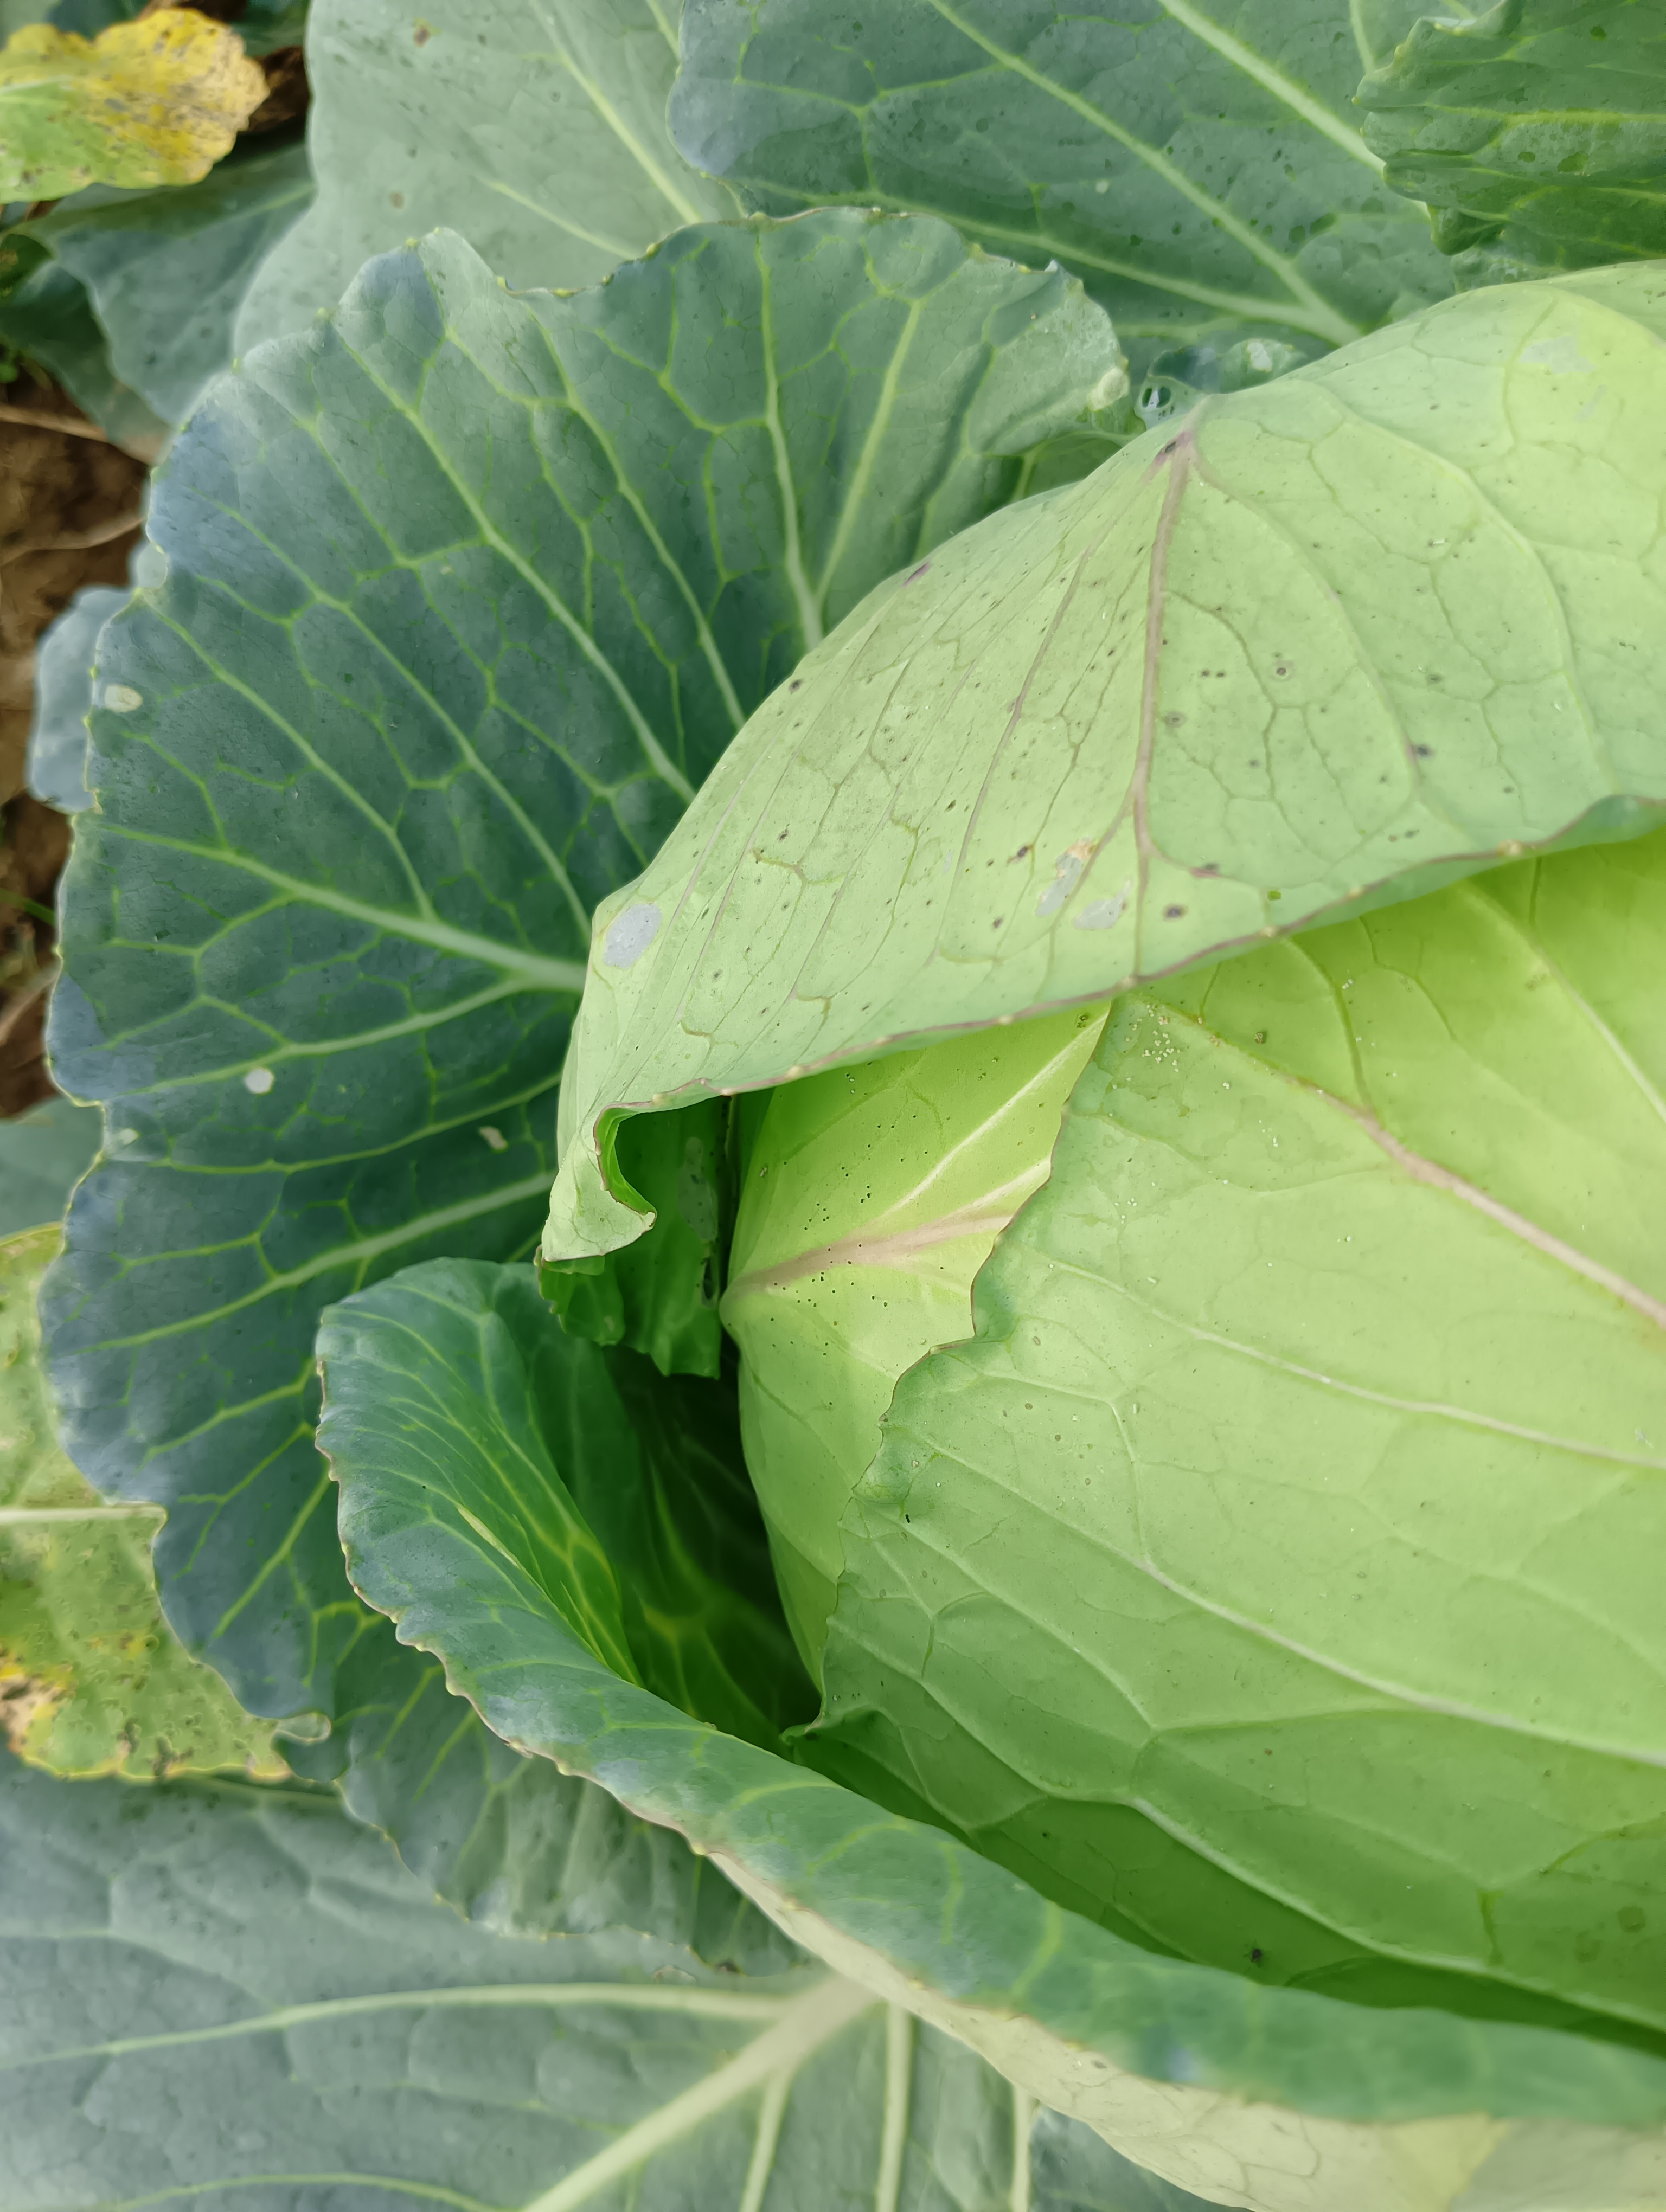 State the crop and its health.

cabbage, healthy
